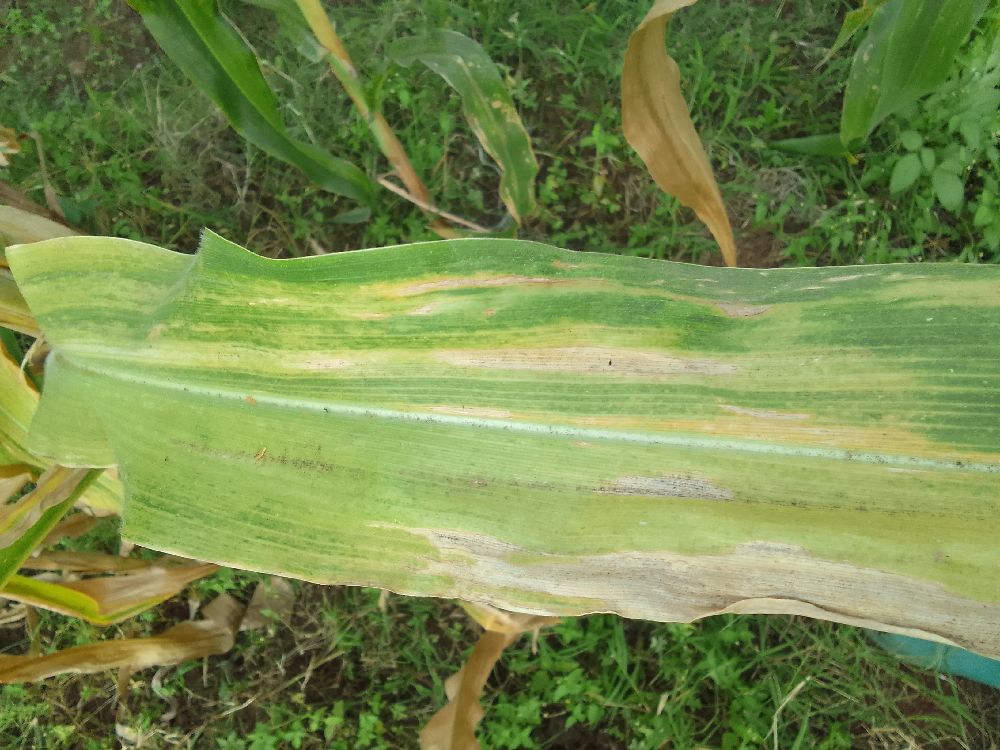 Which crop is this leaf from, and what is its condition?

maize, maize lethal necrosis
